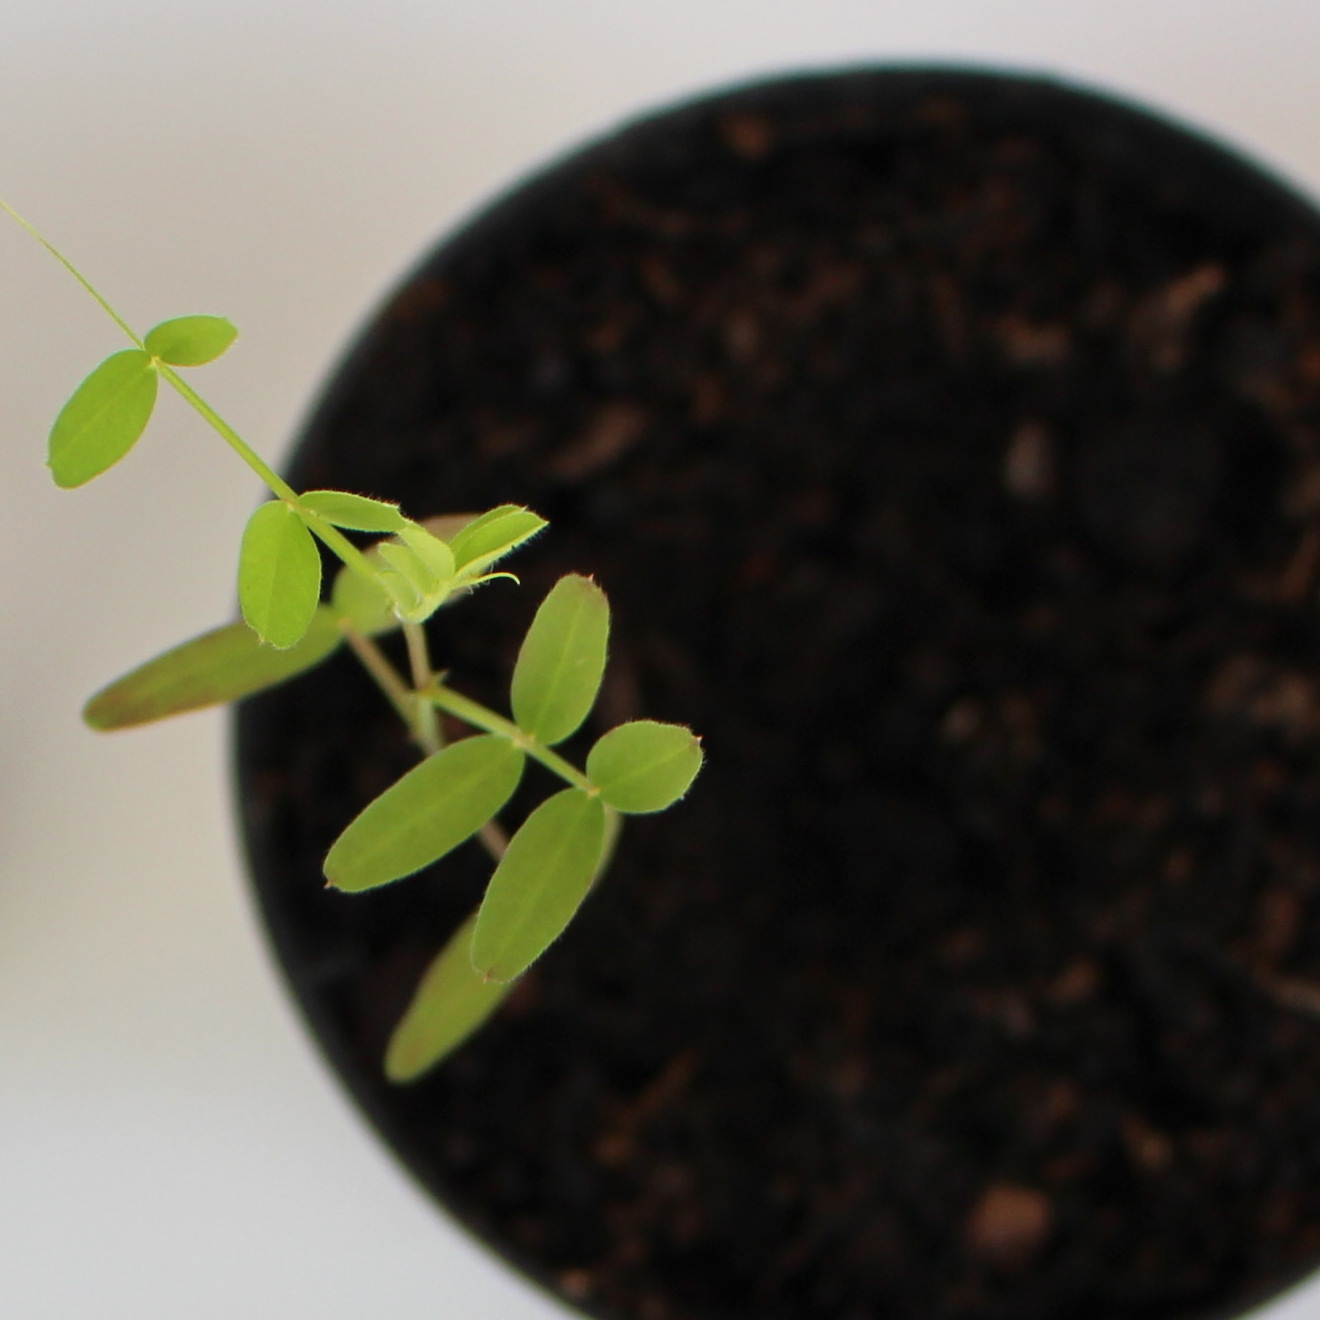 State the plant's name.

Vicia sativa
